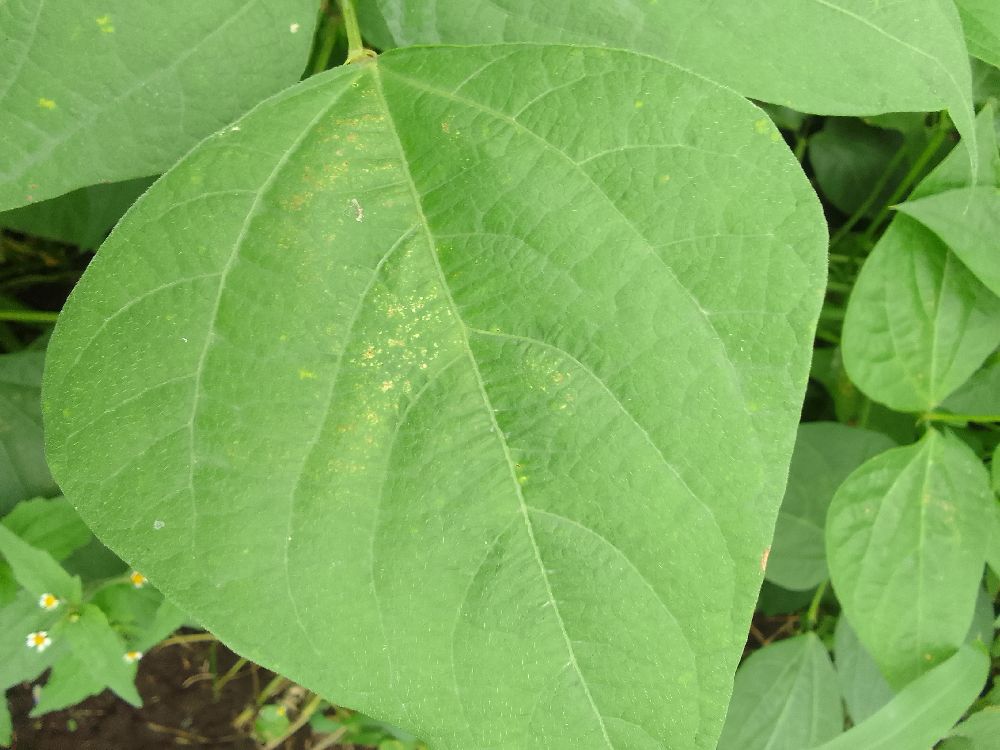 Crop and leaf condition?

common bean, healthy
